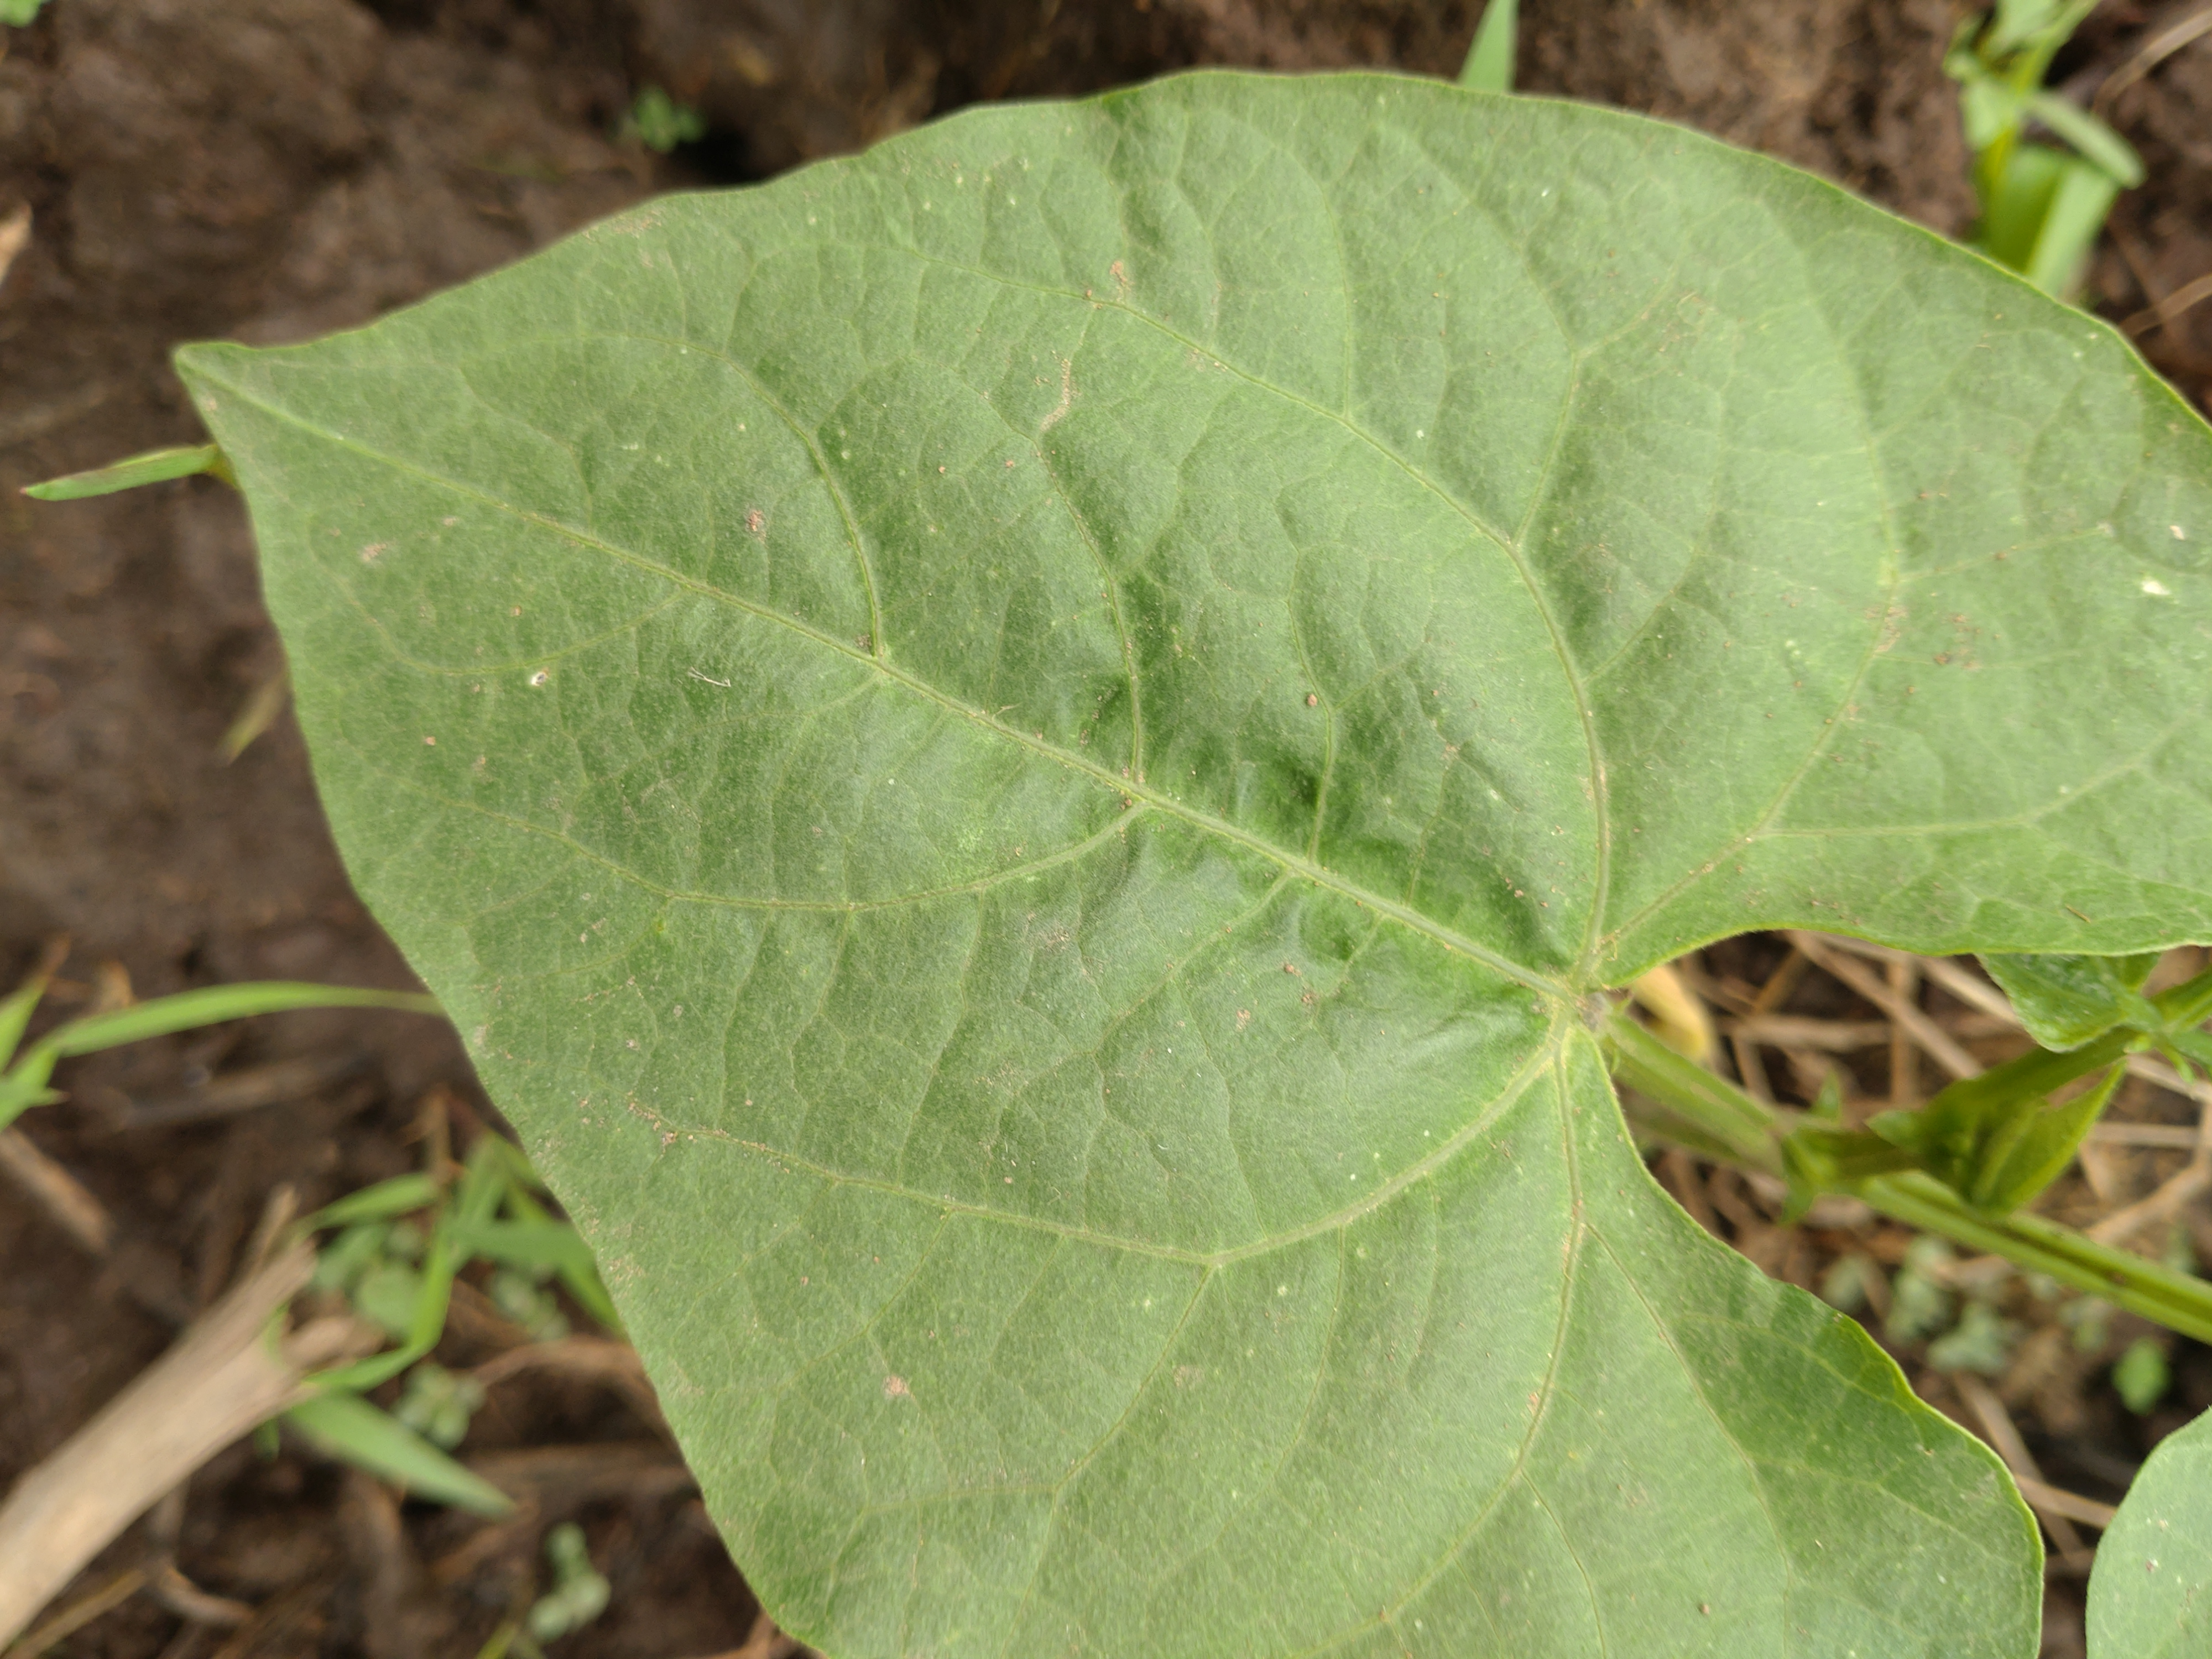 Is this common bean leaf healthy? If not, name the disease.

healthy
